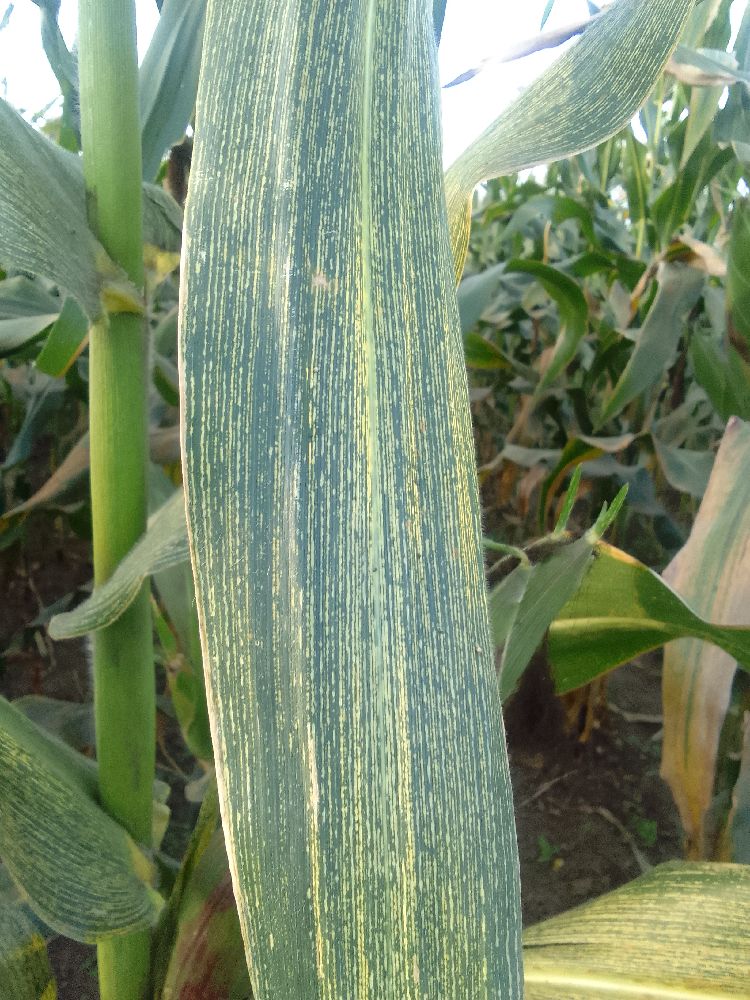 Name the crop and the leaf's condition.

maize, maize streak virus
